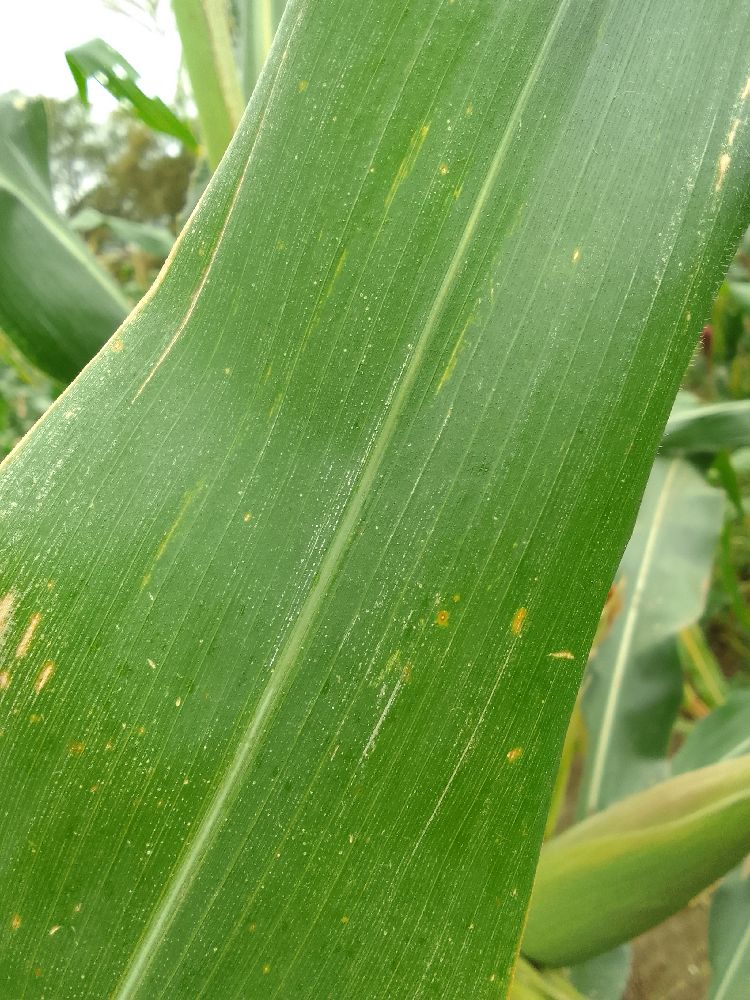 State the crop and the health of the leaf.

maize, healthy
